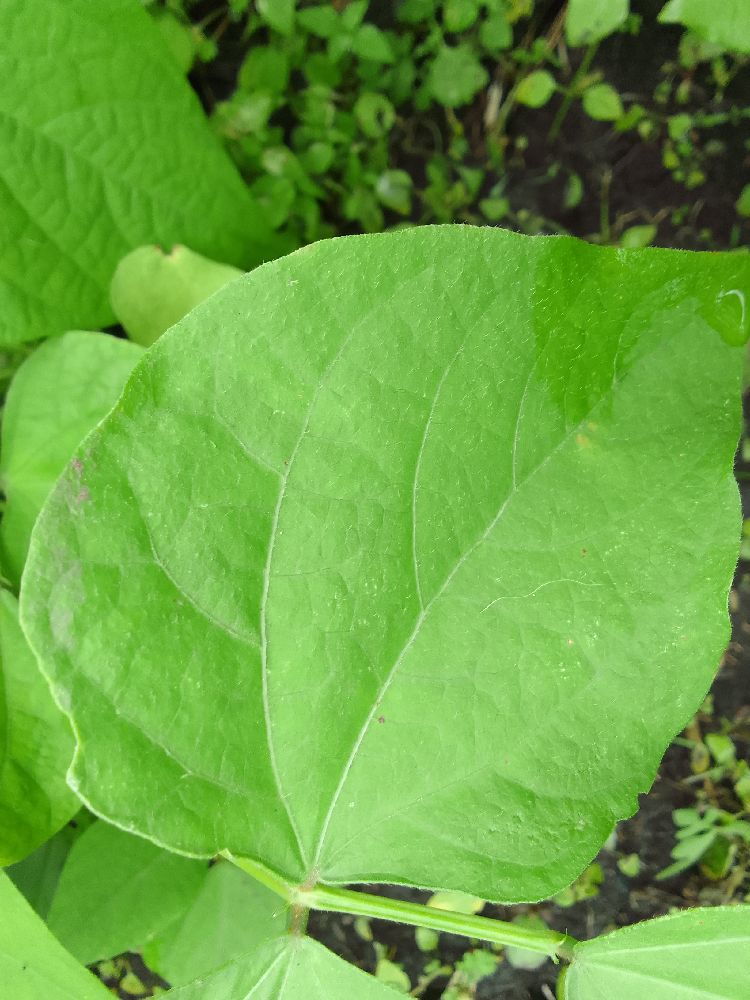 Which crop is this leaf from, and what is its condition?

common bean, healthy
